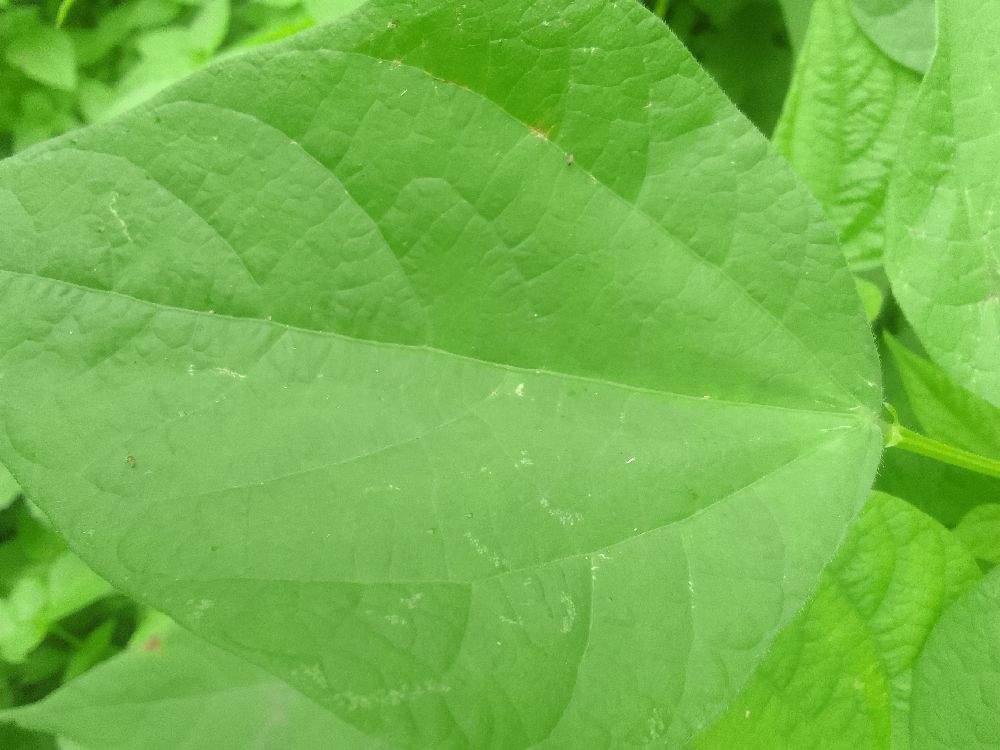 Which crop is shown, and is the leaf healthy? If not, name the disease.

common bean, healthy
